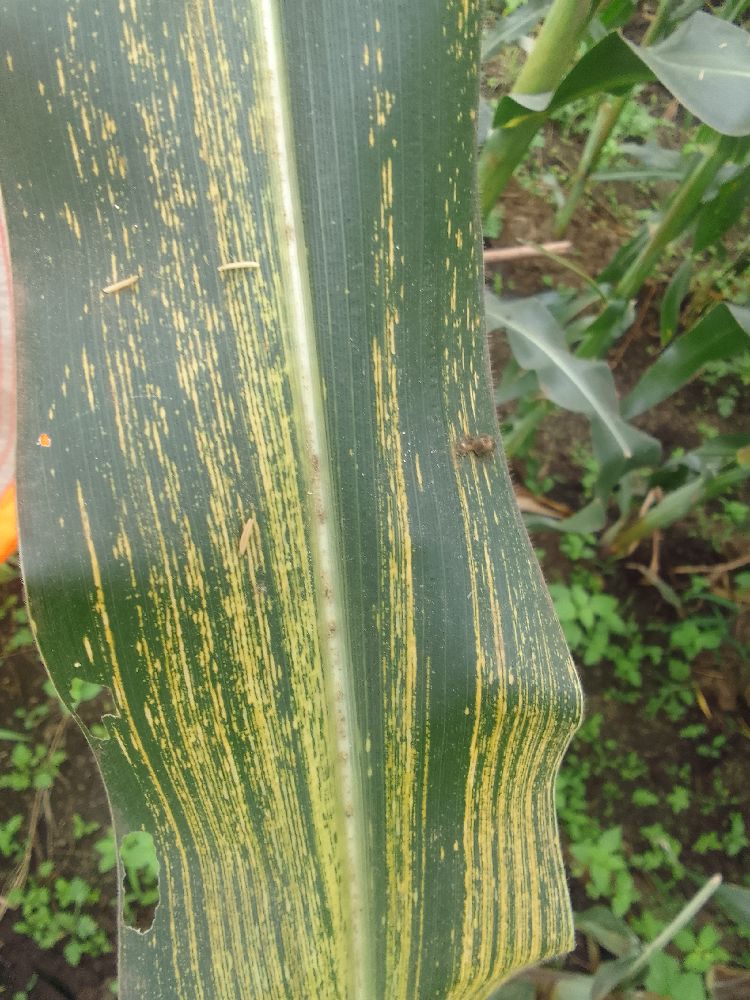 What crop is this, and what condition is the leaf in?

maize, maize streak virus
